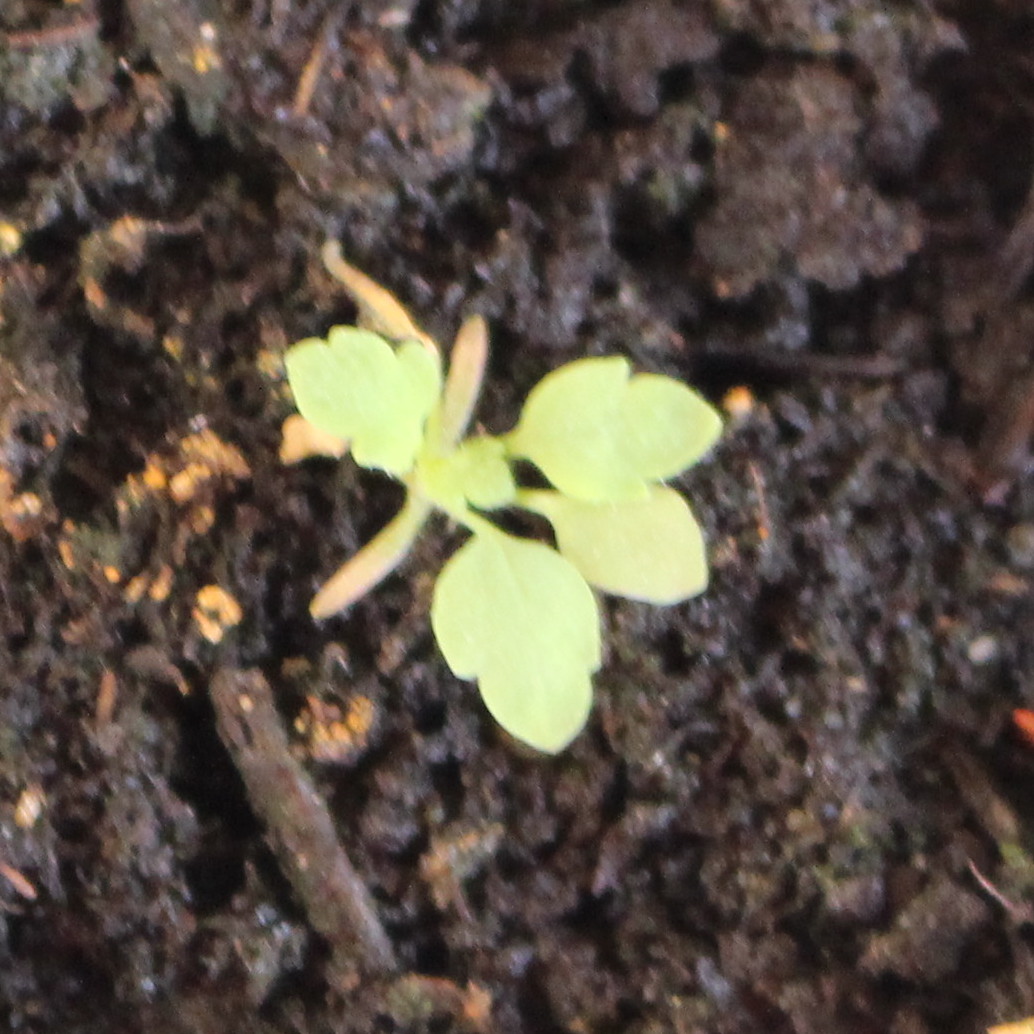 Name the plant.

Papaver rhoeas
